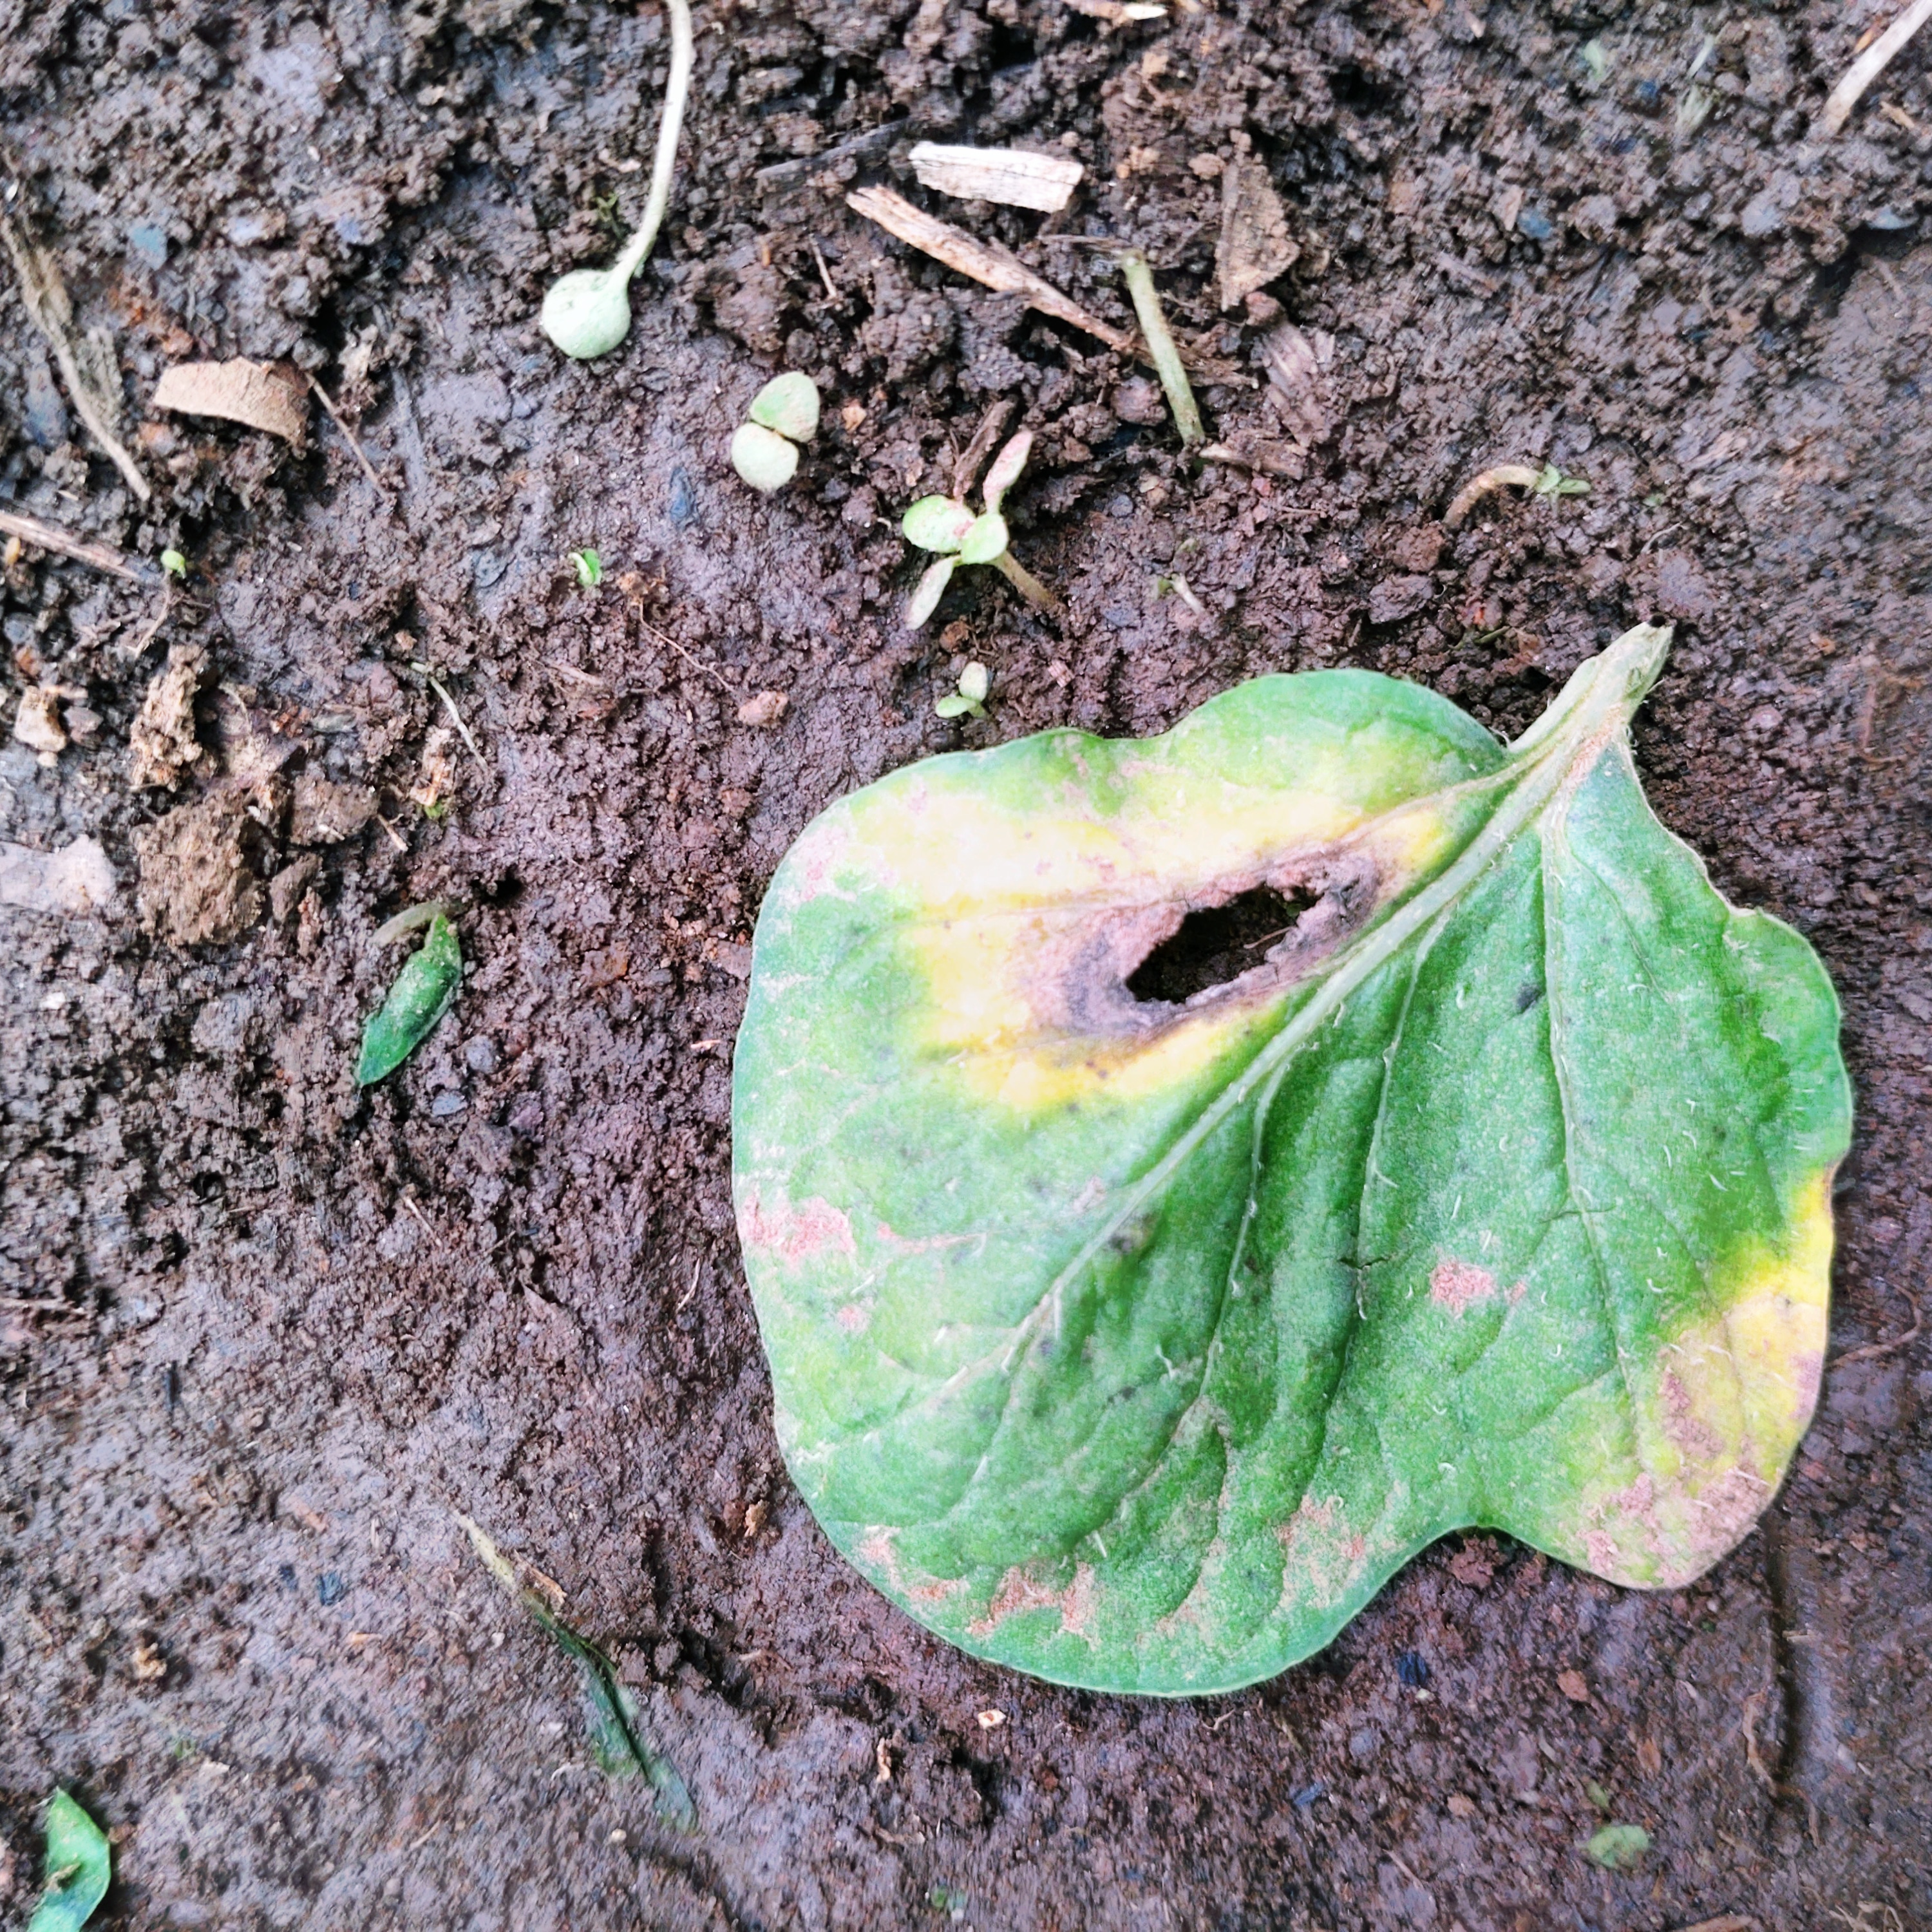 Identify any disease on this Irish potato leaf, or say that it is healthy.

late blight
